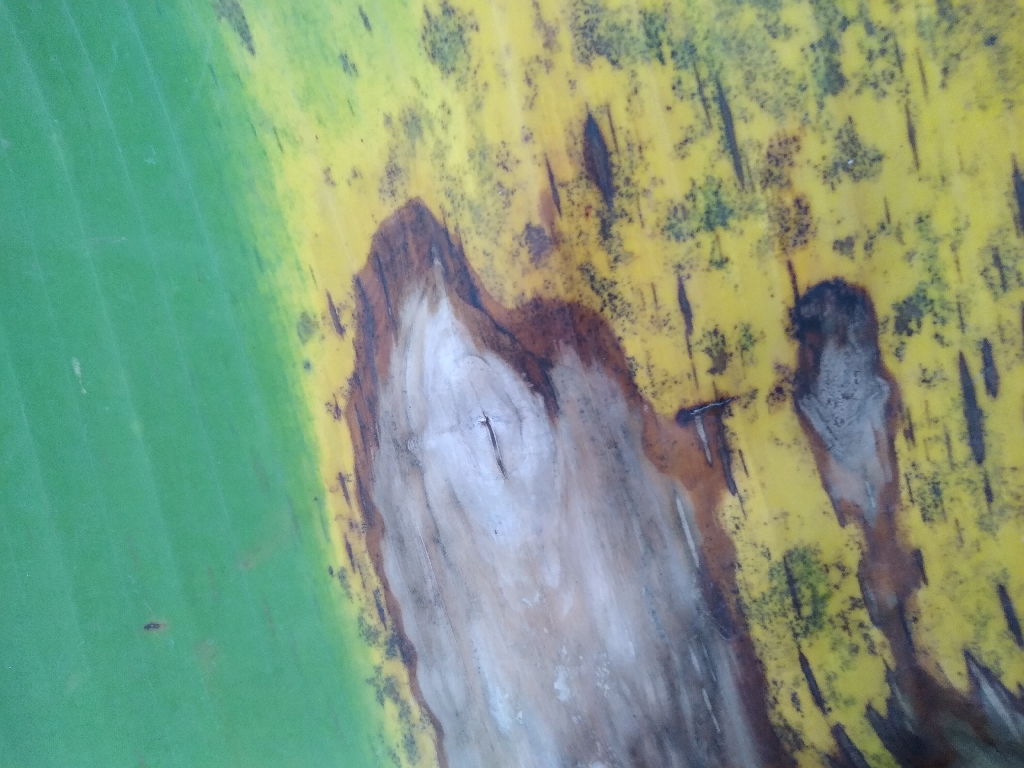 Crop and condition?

banana, black sigatoka
